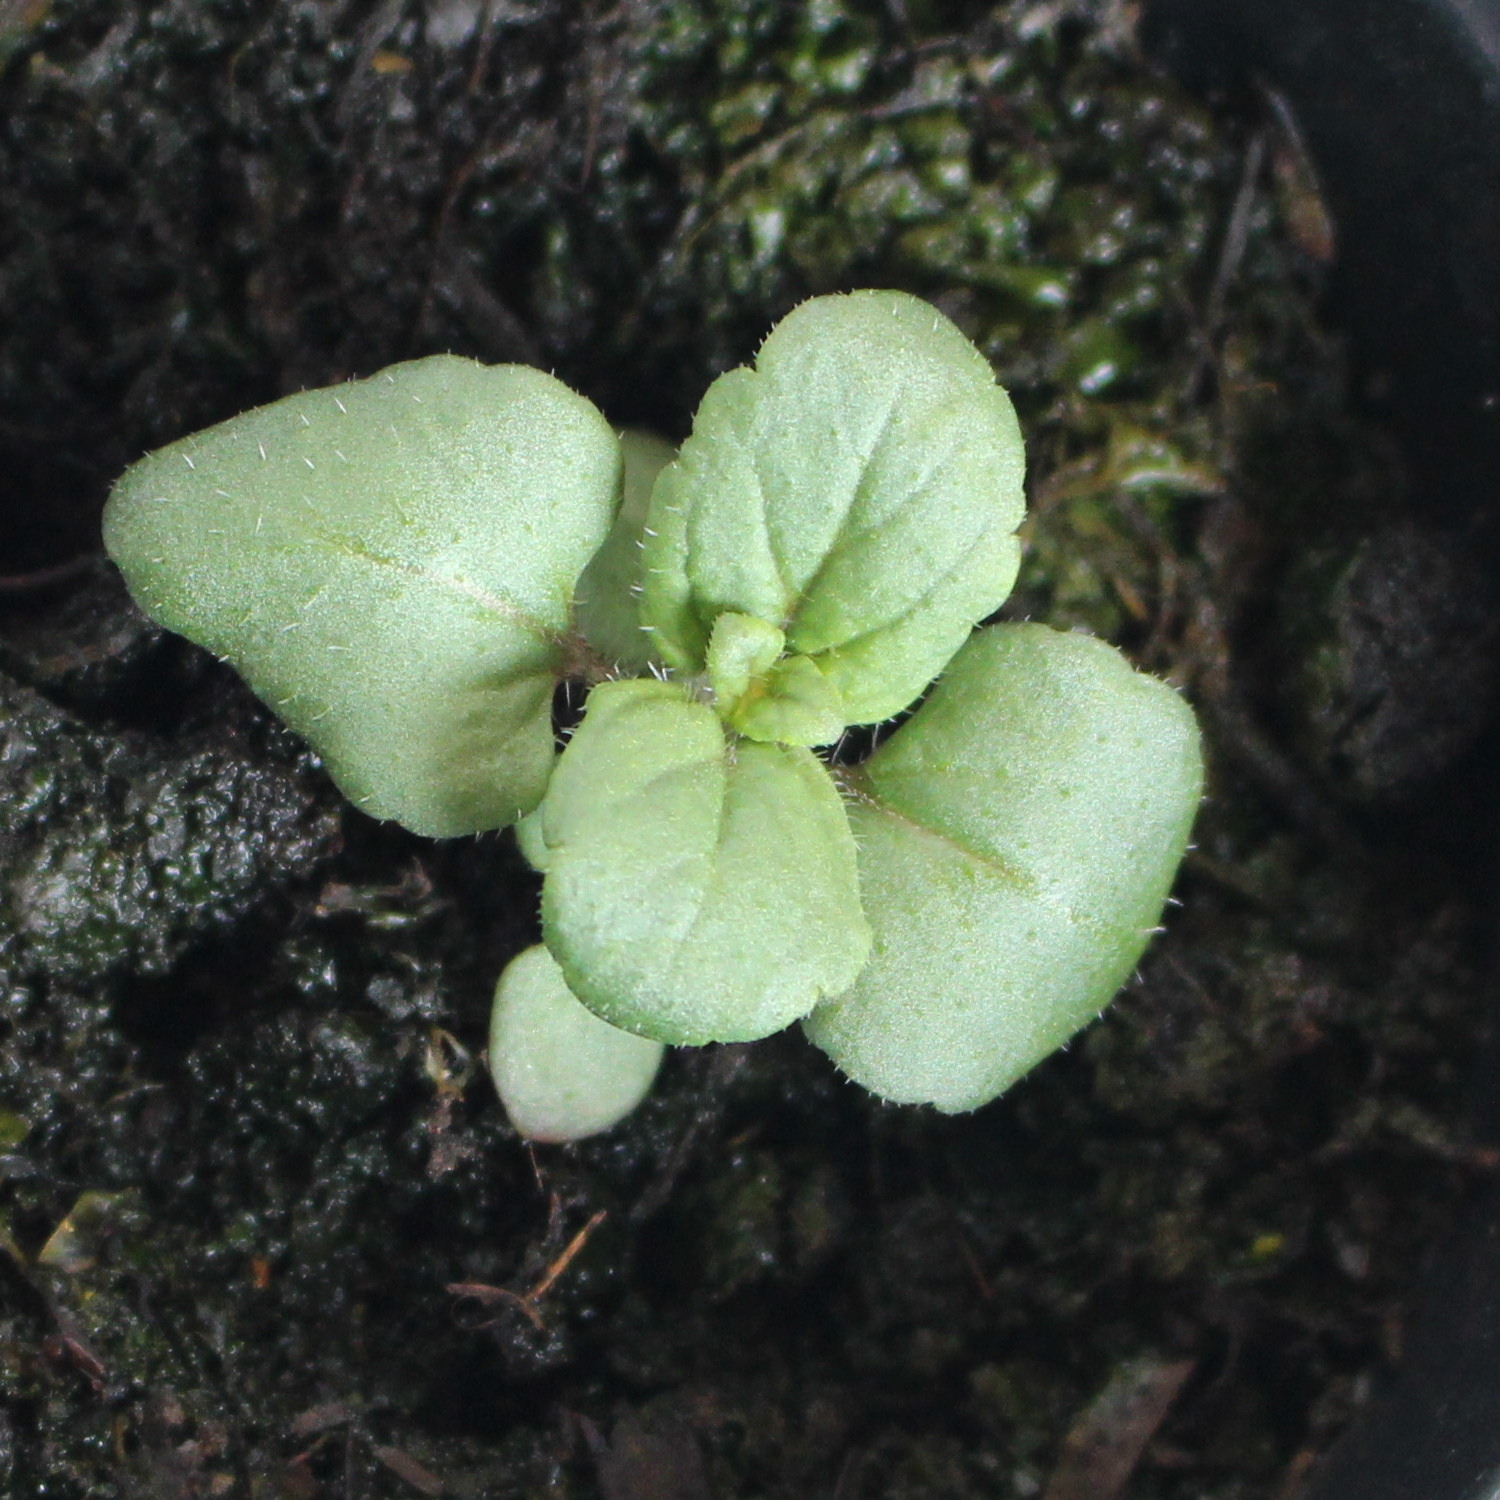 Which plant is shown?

Veronica persica
